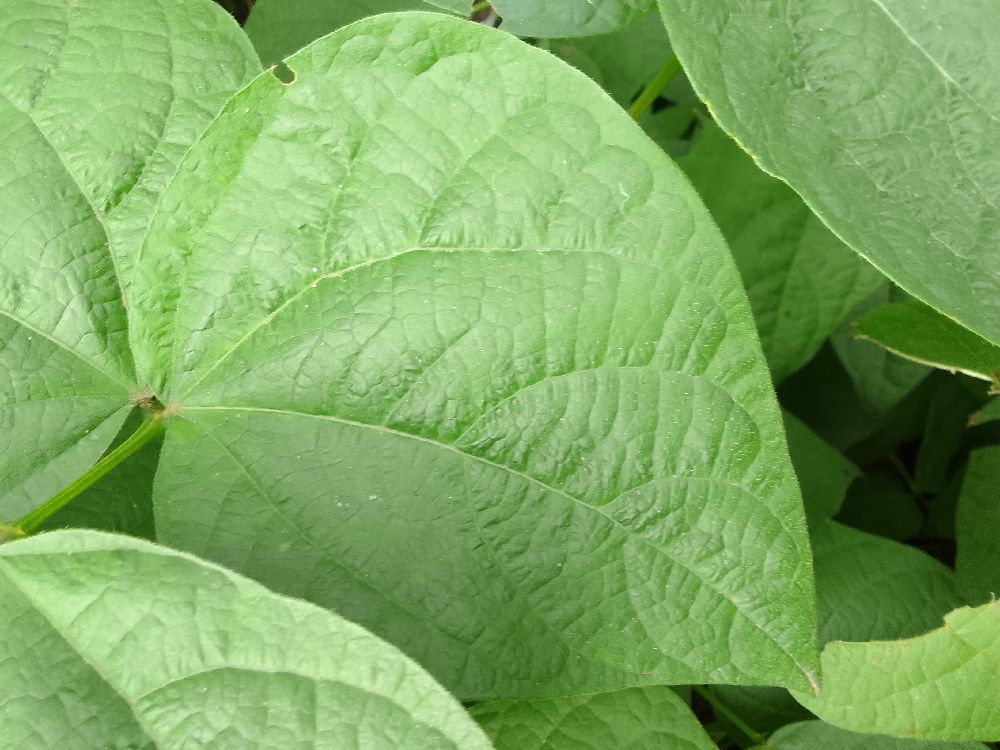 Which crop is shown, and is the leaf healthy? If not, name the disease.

common bean, healthy
